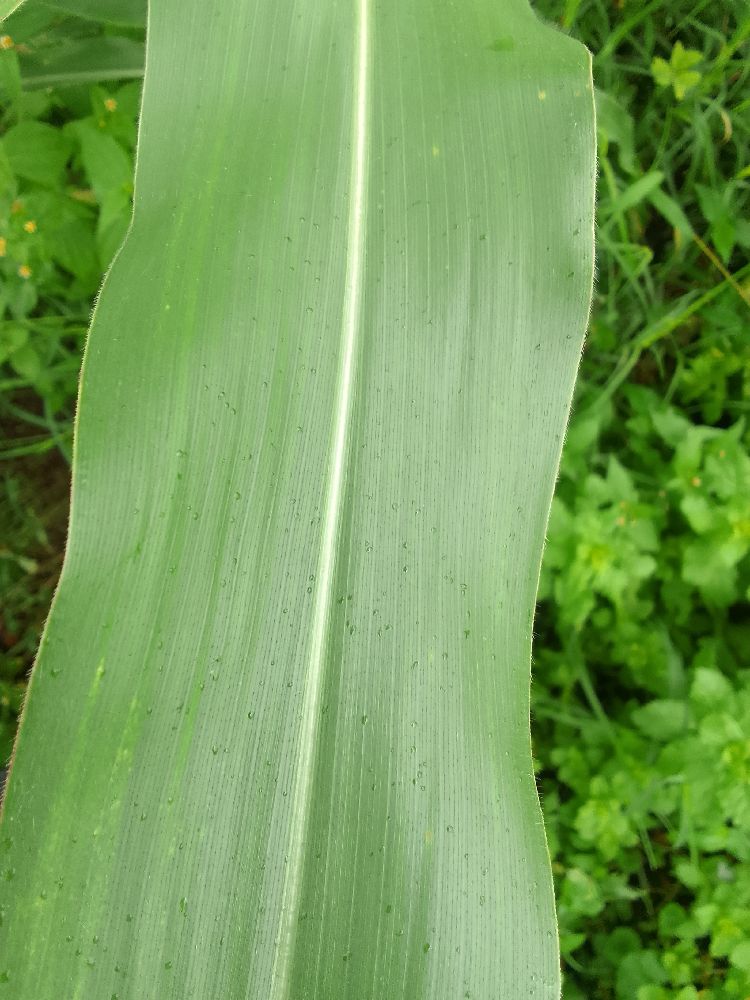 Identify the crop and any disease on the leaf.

maize, healthy
